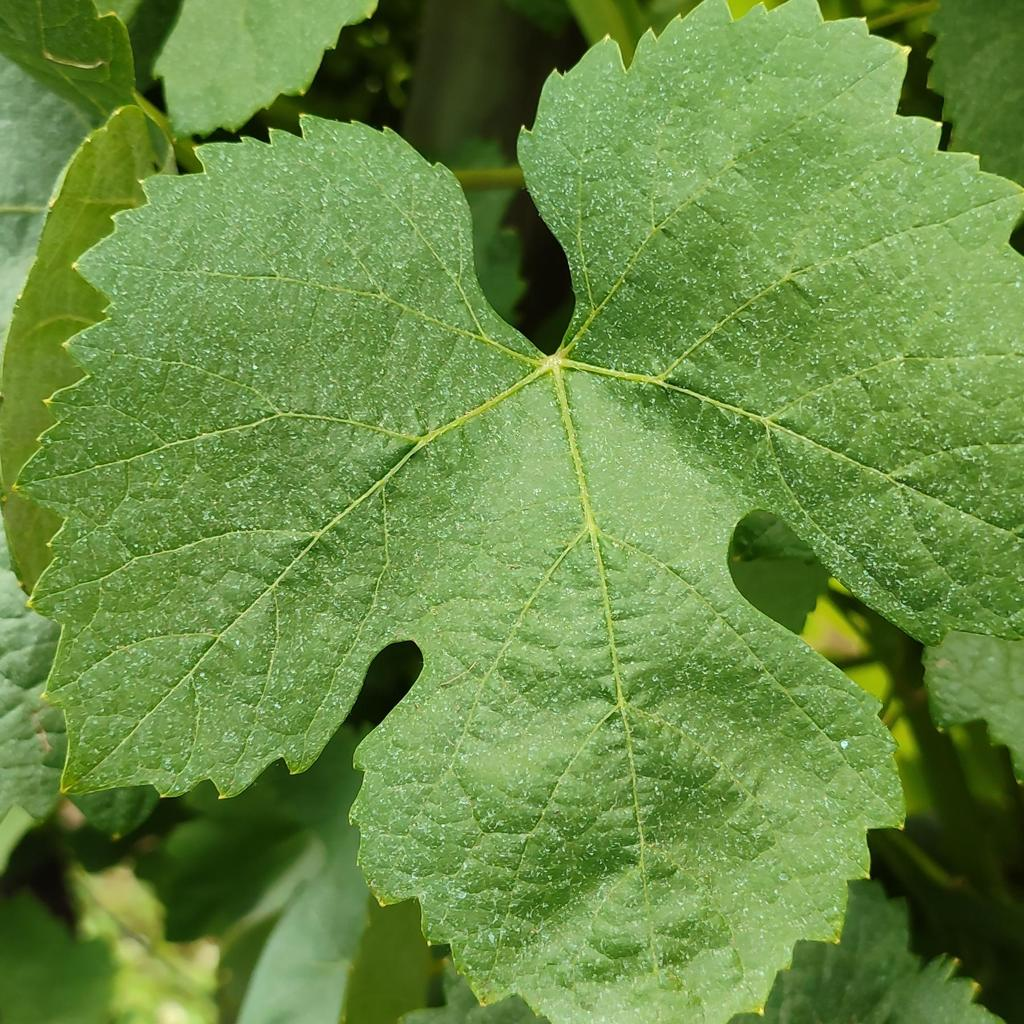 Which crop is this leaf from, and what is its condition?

grapevine, healthy
